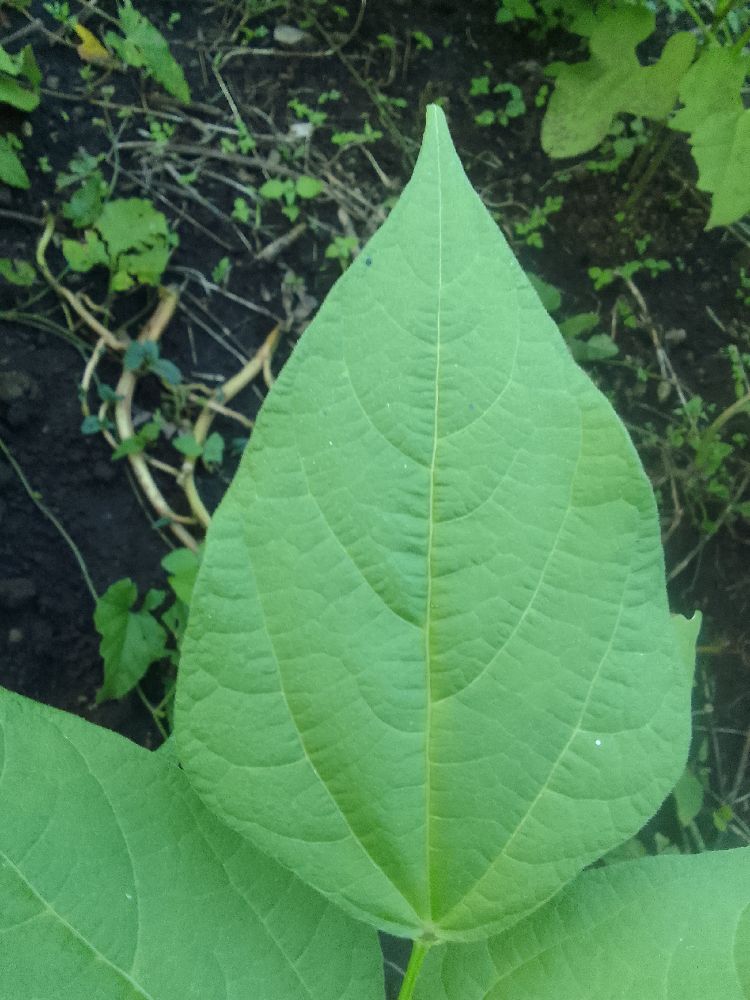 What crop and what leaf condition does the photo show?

common bean, healthy
